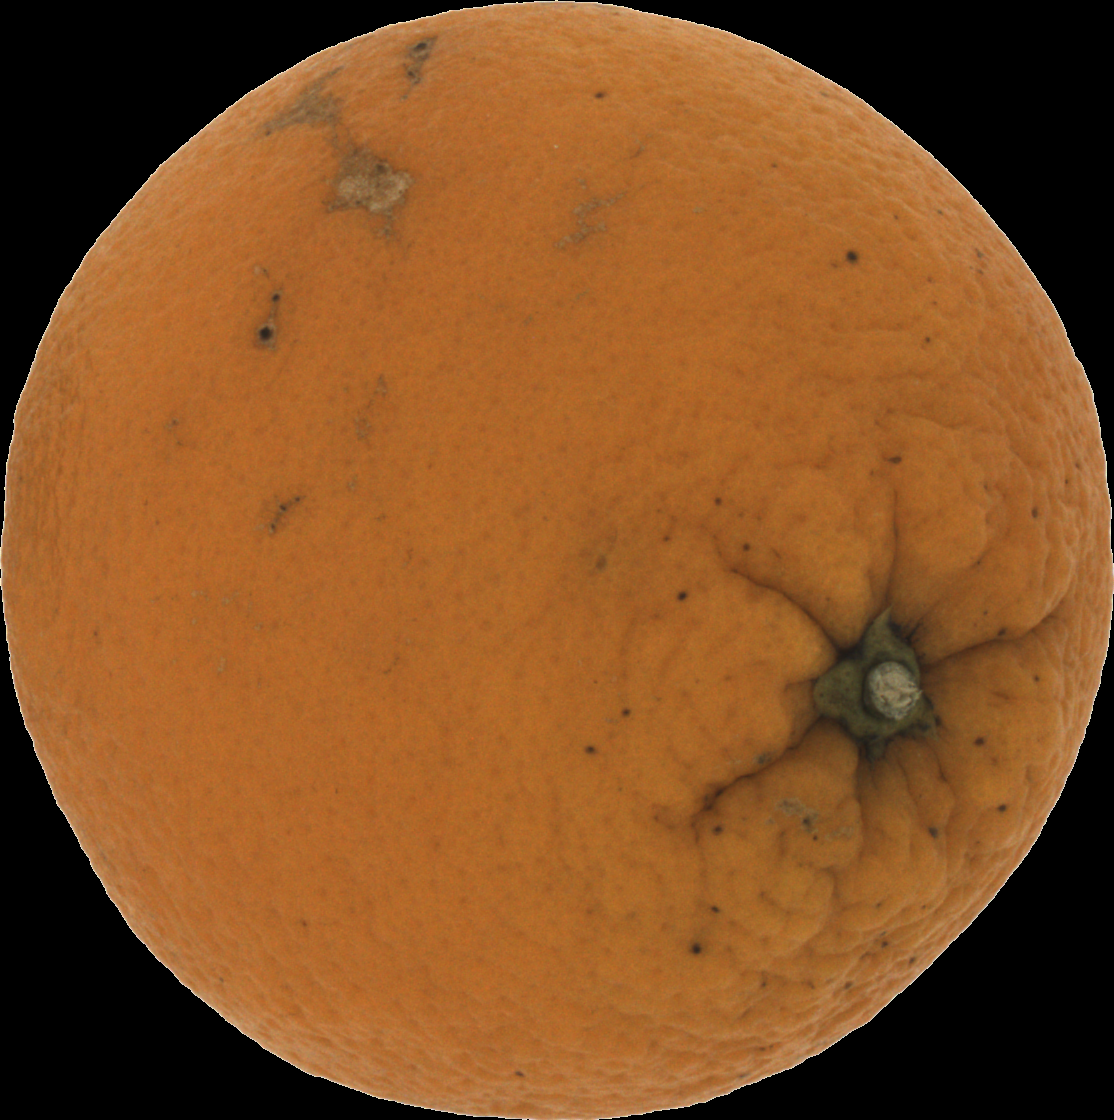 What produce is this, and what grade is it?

orange, bad
